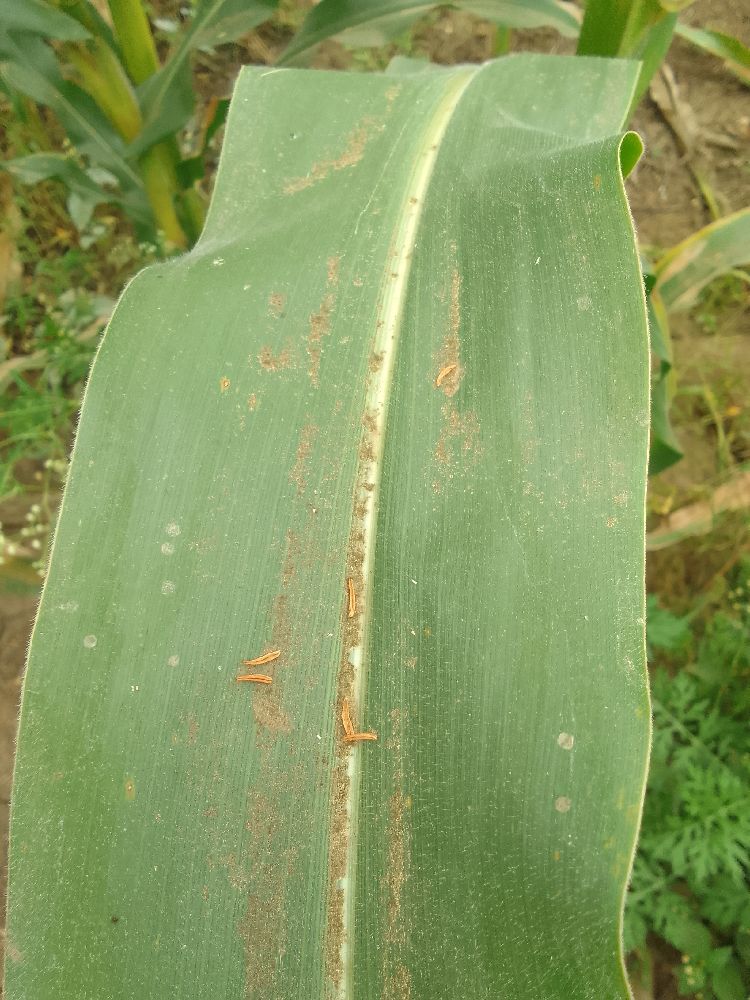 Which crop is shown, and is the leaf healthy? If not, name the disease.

maize, healthy
